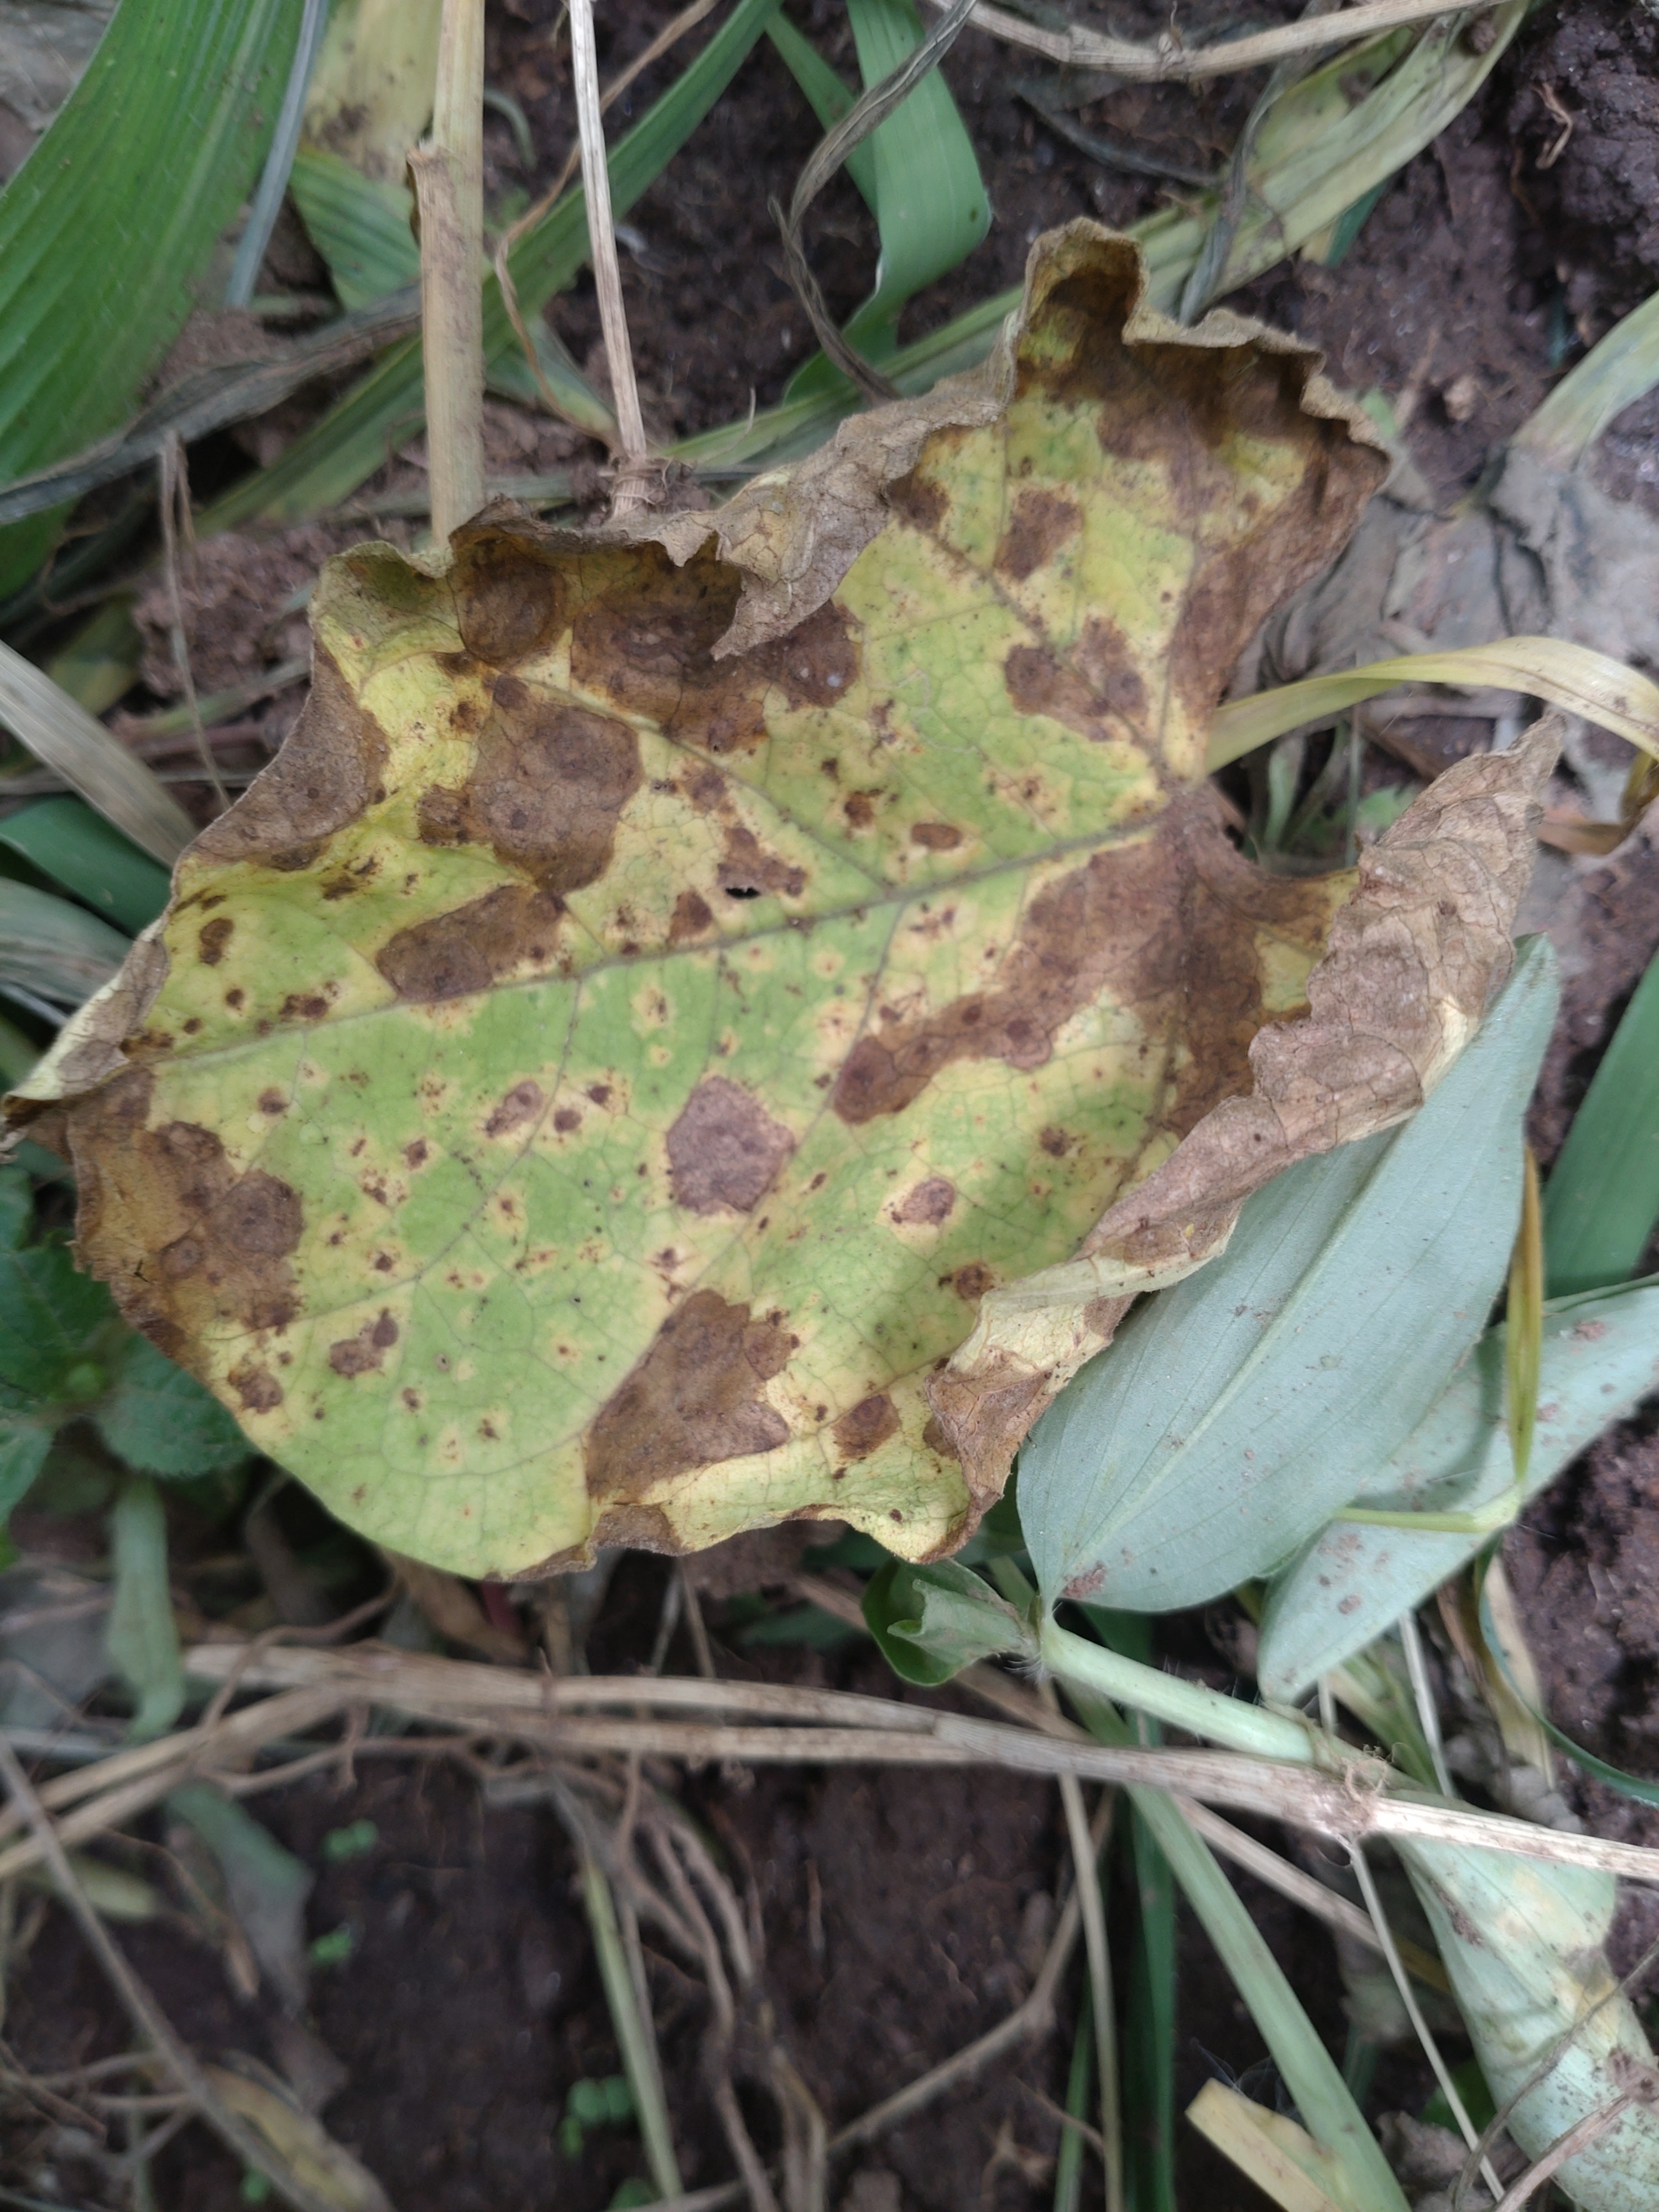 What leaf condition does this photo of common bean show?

anthracnose
